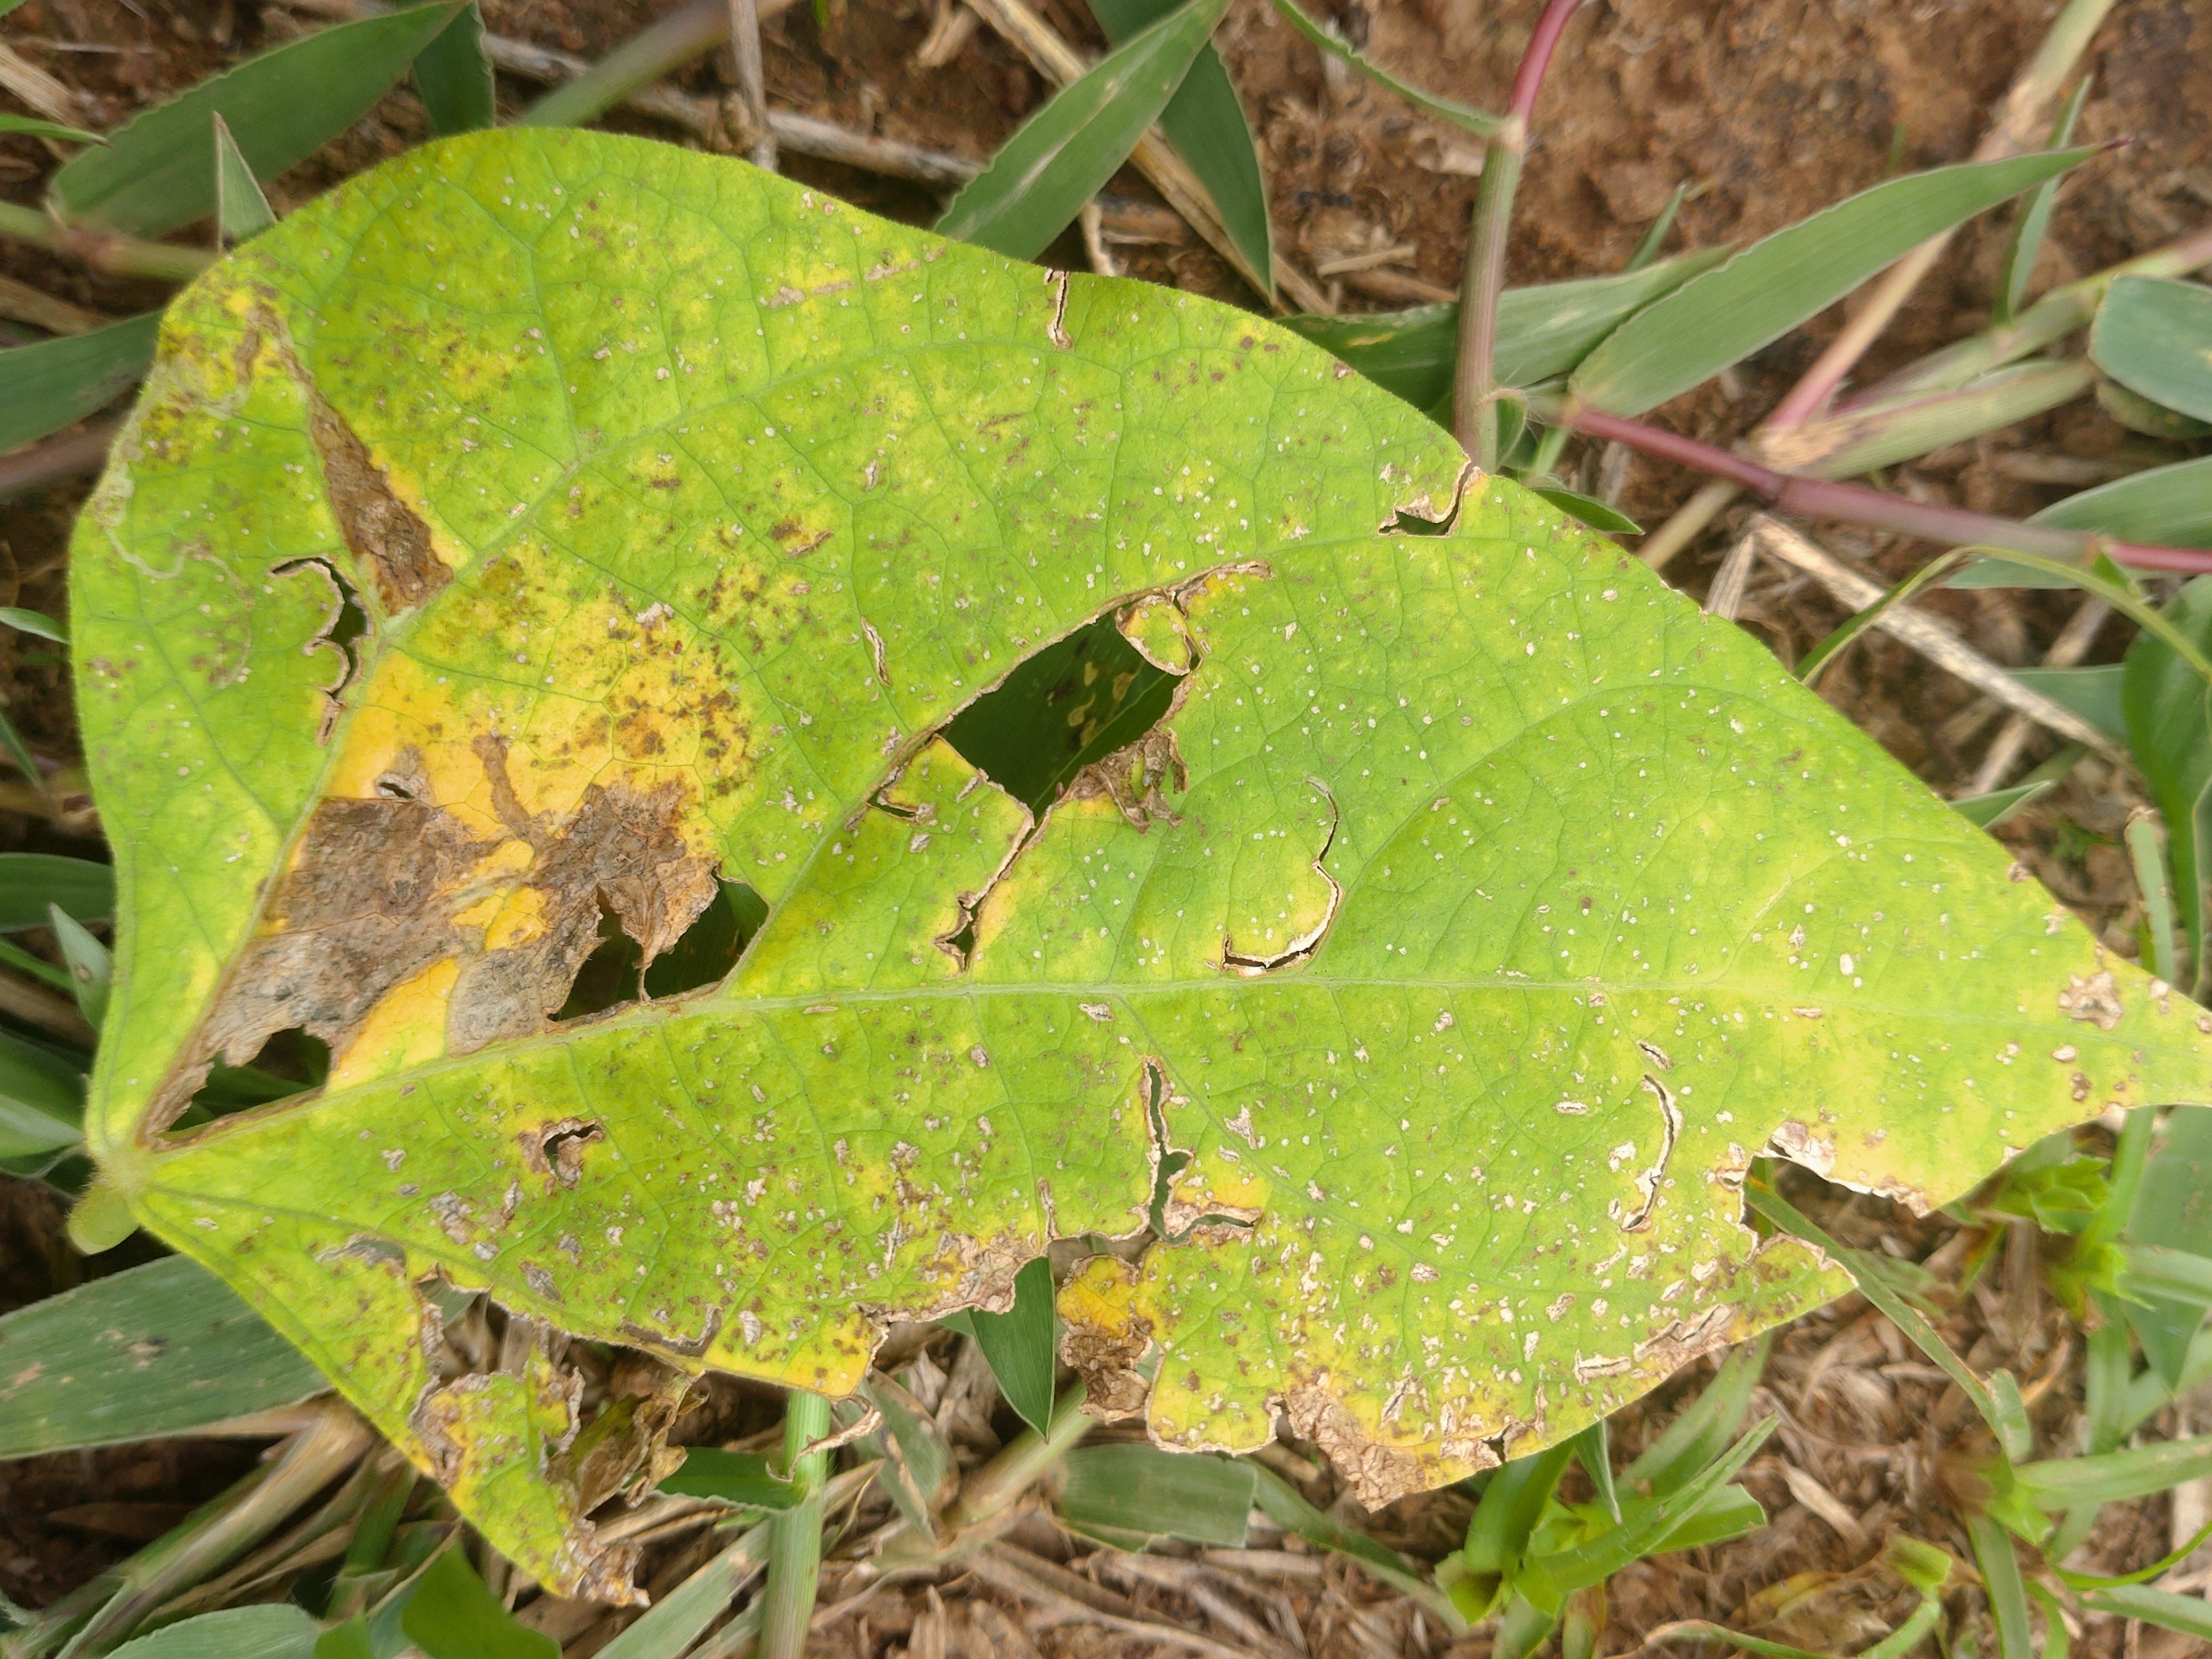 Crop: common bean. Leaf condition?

rust
